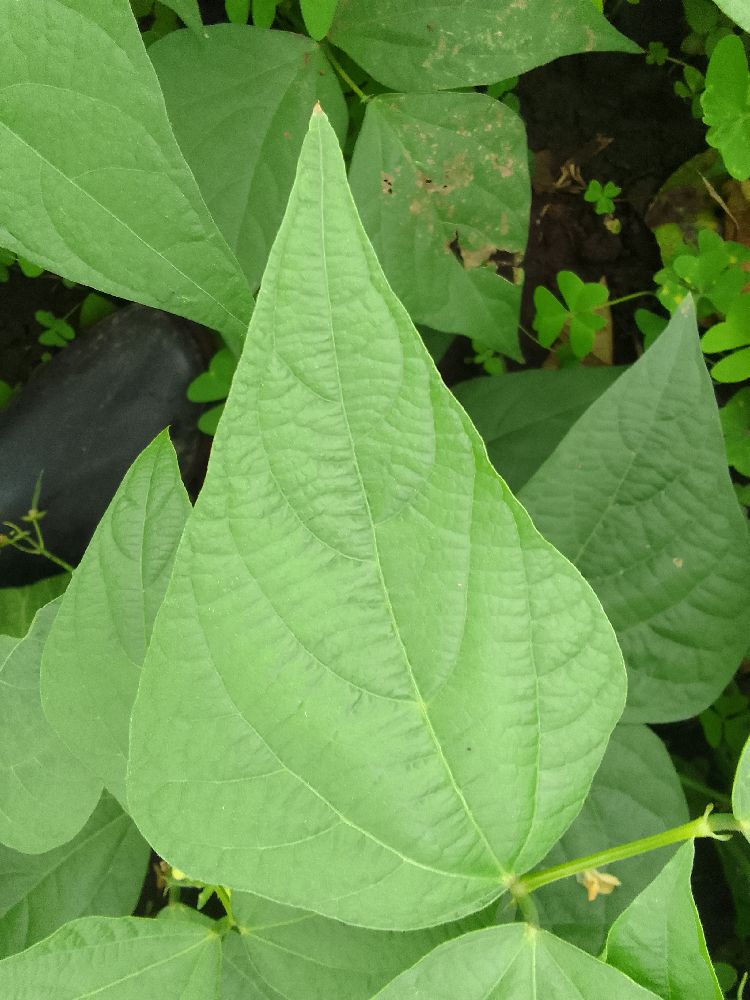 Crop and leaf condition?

common bean, healthy
